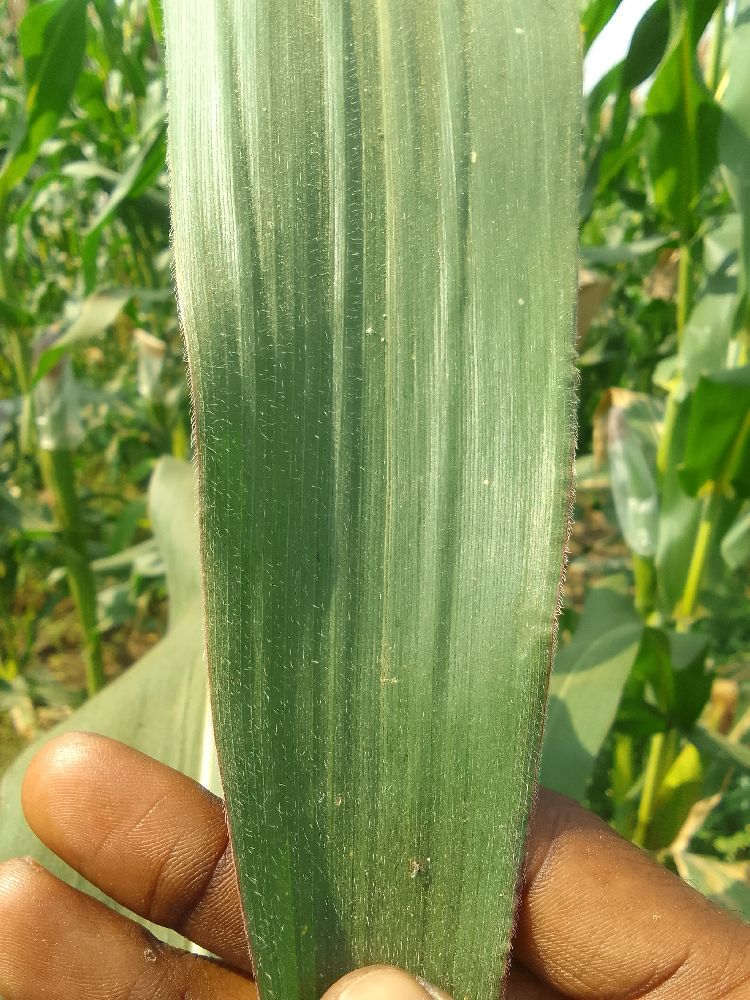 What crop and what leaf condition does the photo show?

maize, healthy
